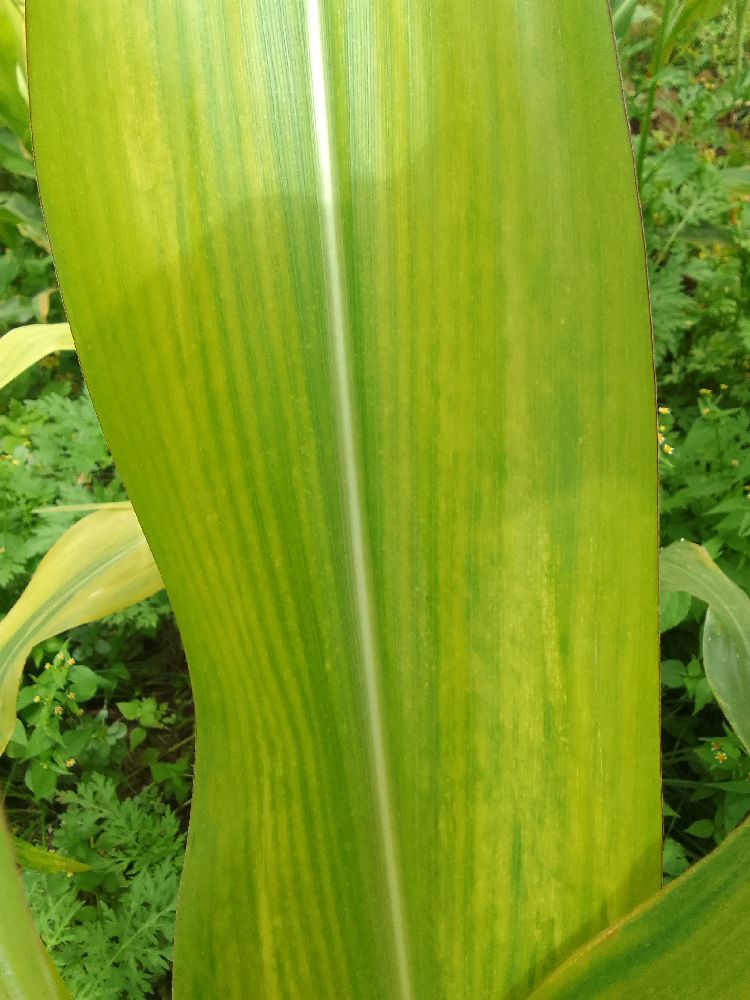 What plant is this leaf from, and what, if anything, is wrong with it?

maize, maize lethal necrosis
